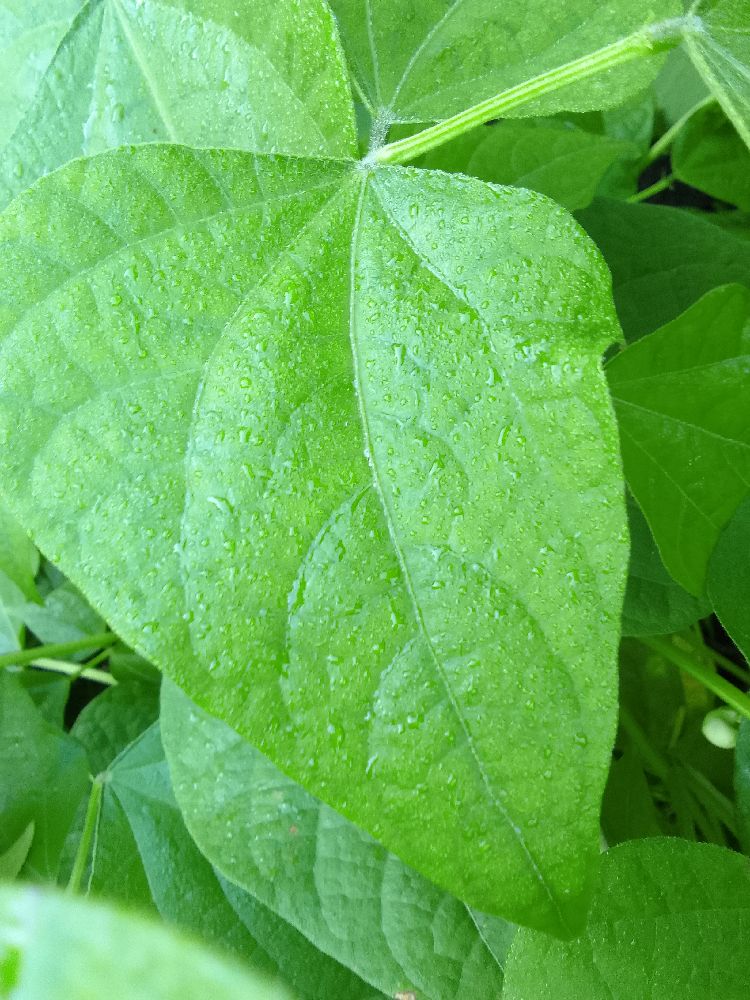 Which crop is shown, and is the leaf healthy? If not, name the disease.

common bean, healthy
